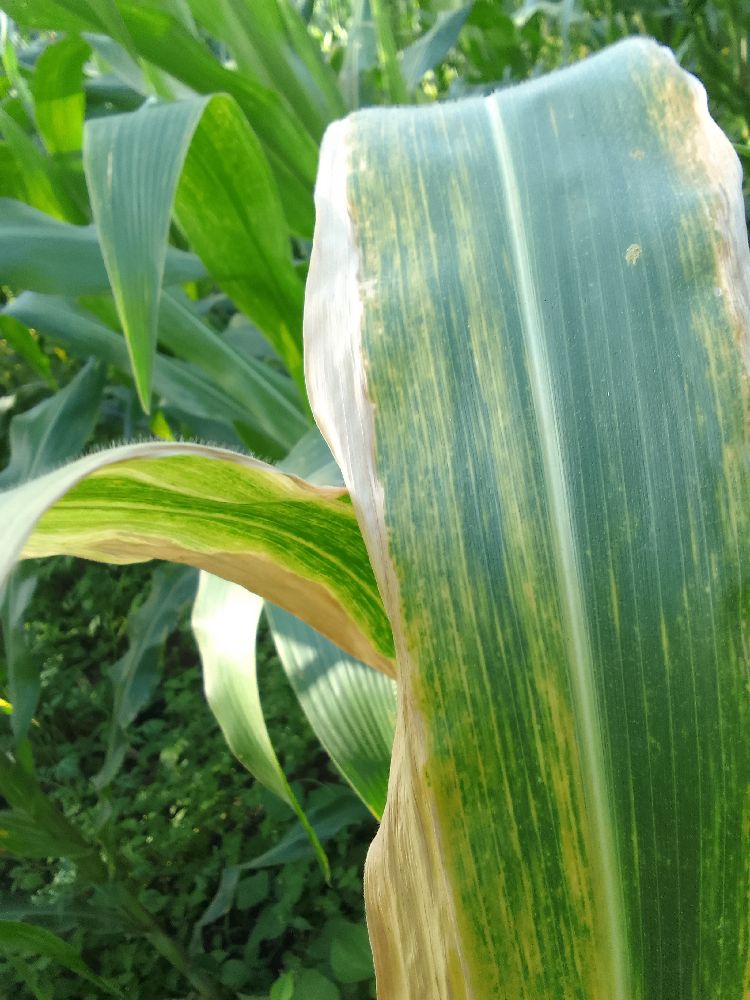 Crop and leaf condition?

maize, maize lethal necrosis
